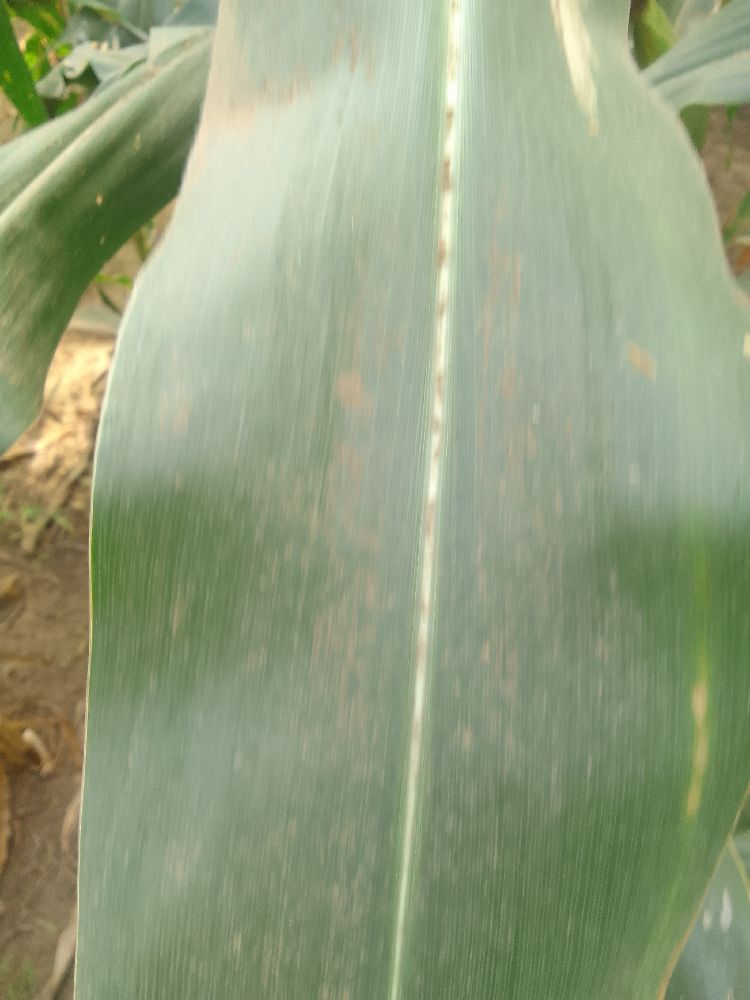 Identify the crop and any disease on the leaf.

maize, healthy
